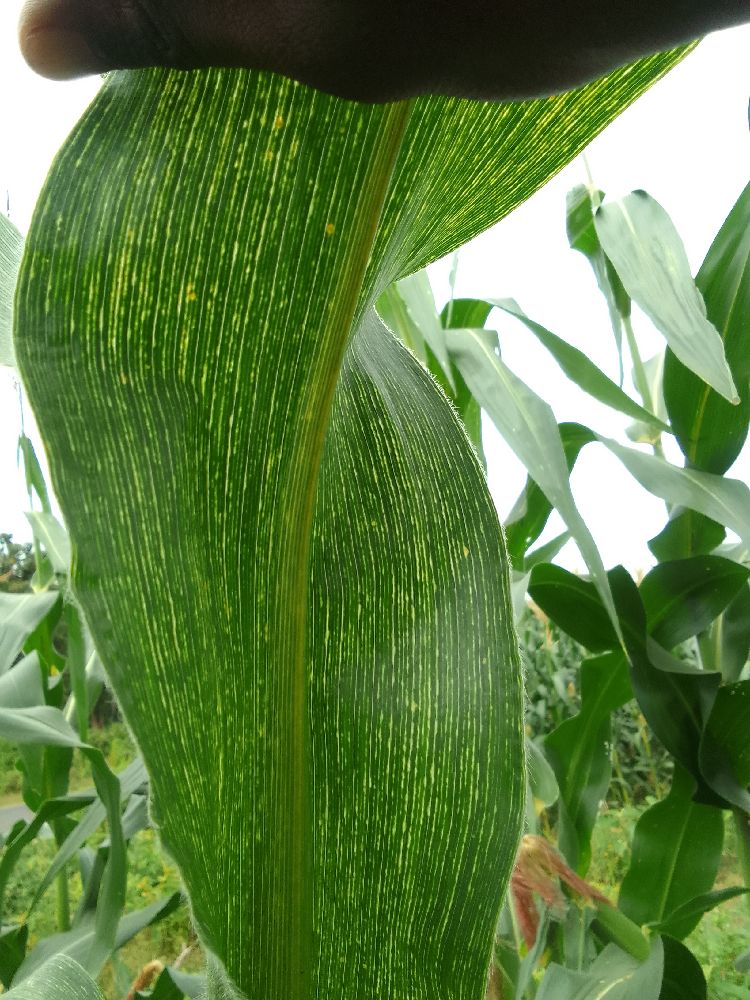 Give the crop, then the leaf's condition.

maize, maize streak virus
